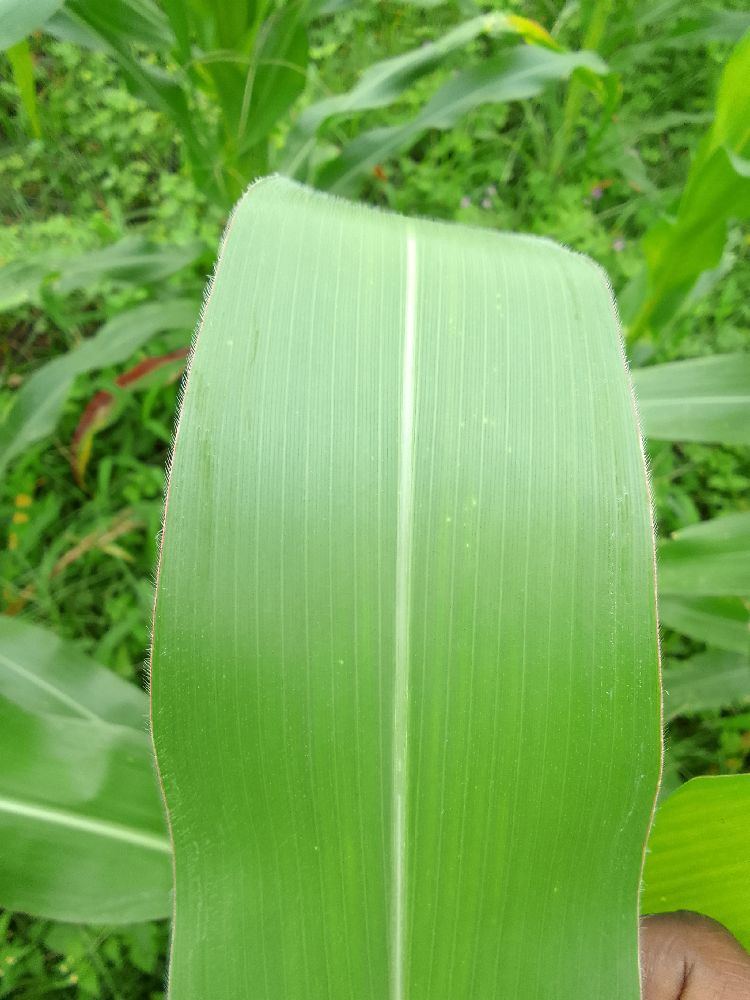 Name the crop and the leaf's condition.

maize, healthy
